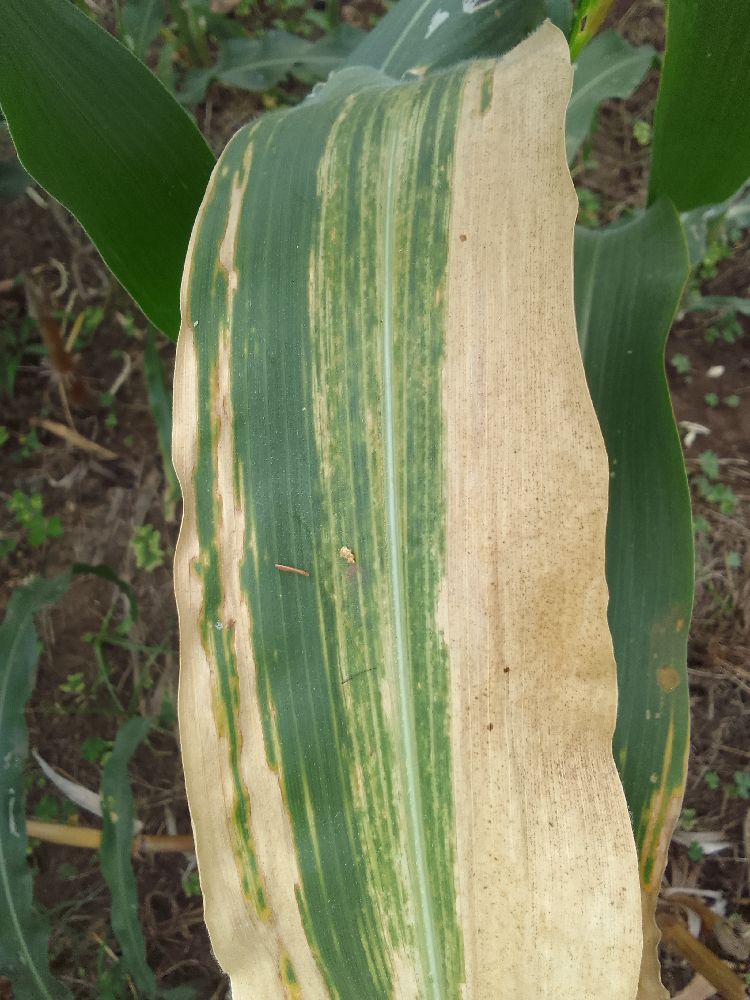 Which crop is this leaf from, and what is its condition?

maize, maize lethal necrosis
